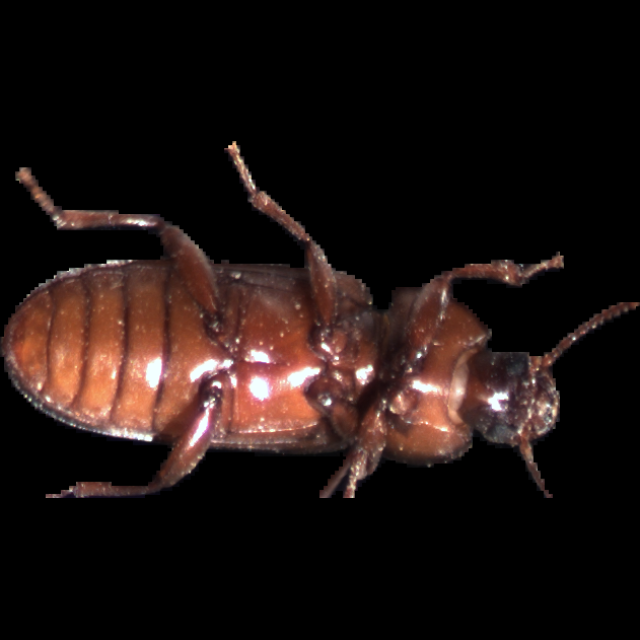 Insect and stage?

mealworm beetle
